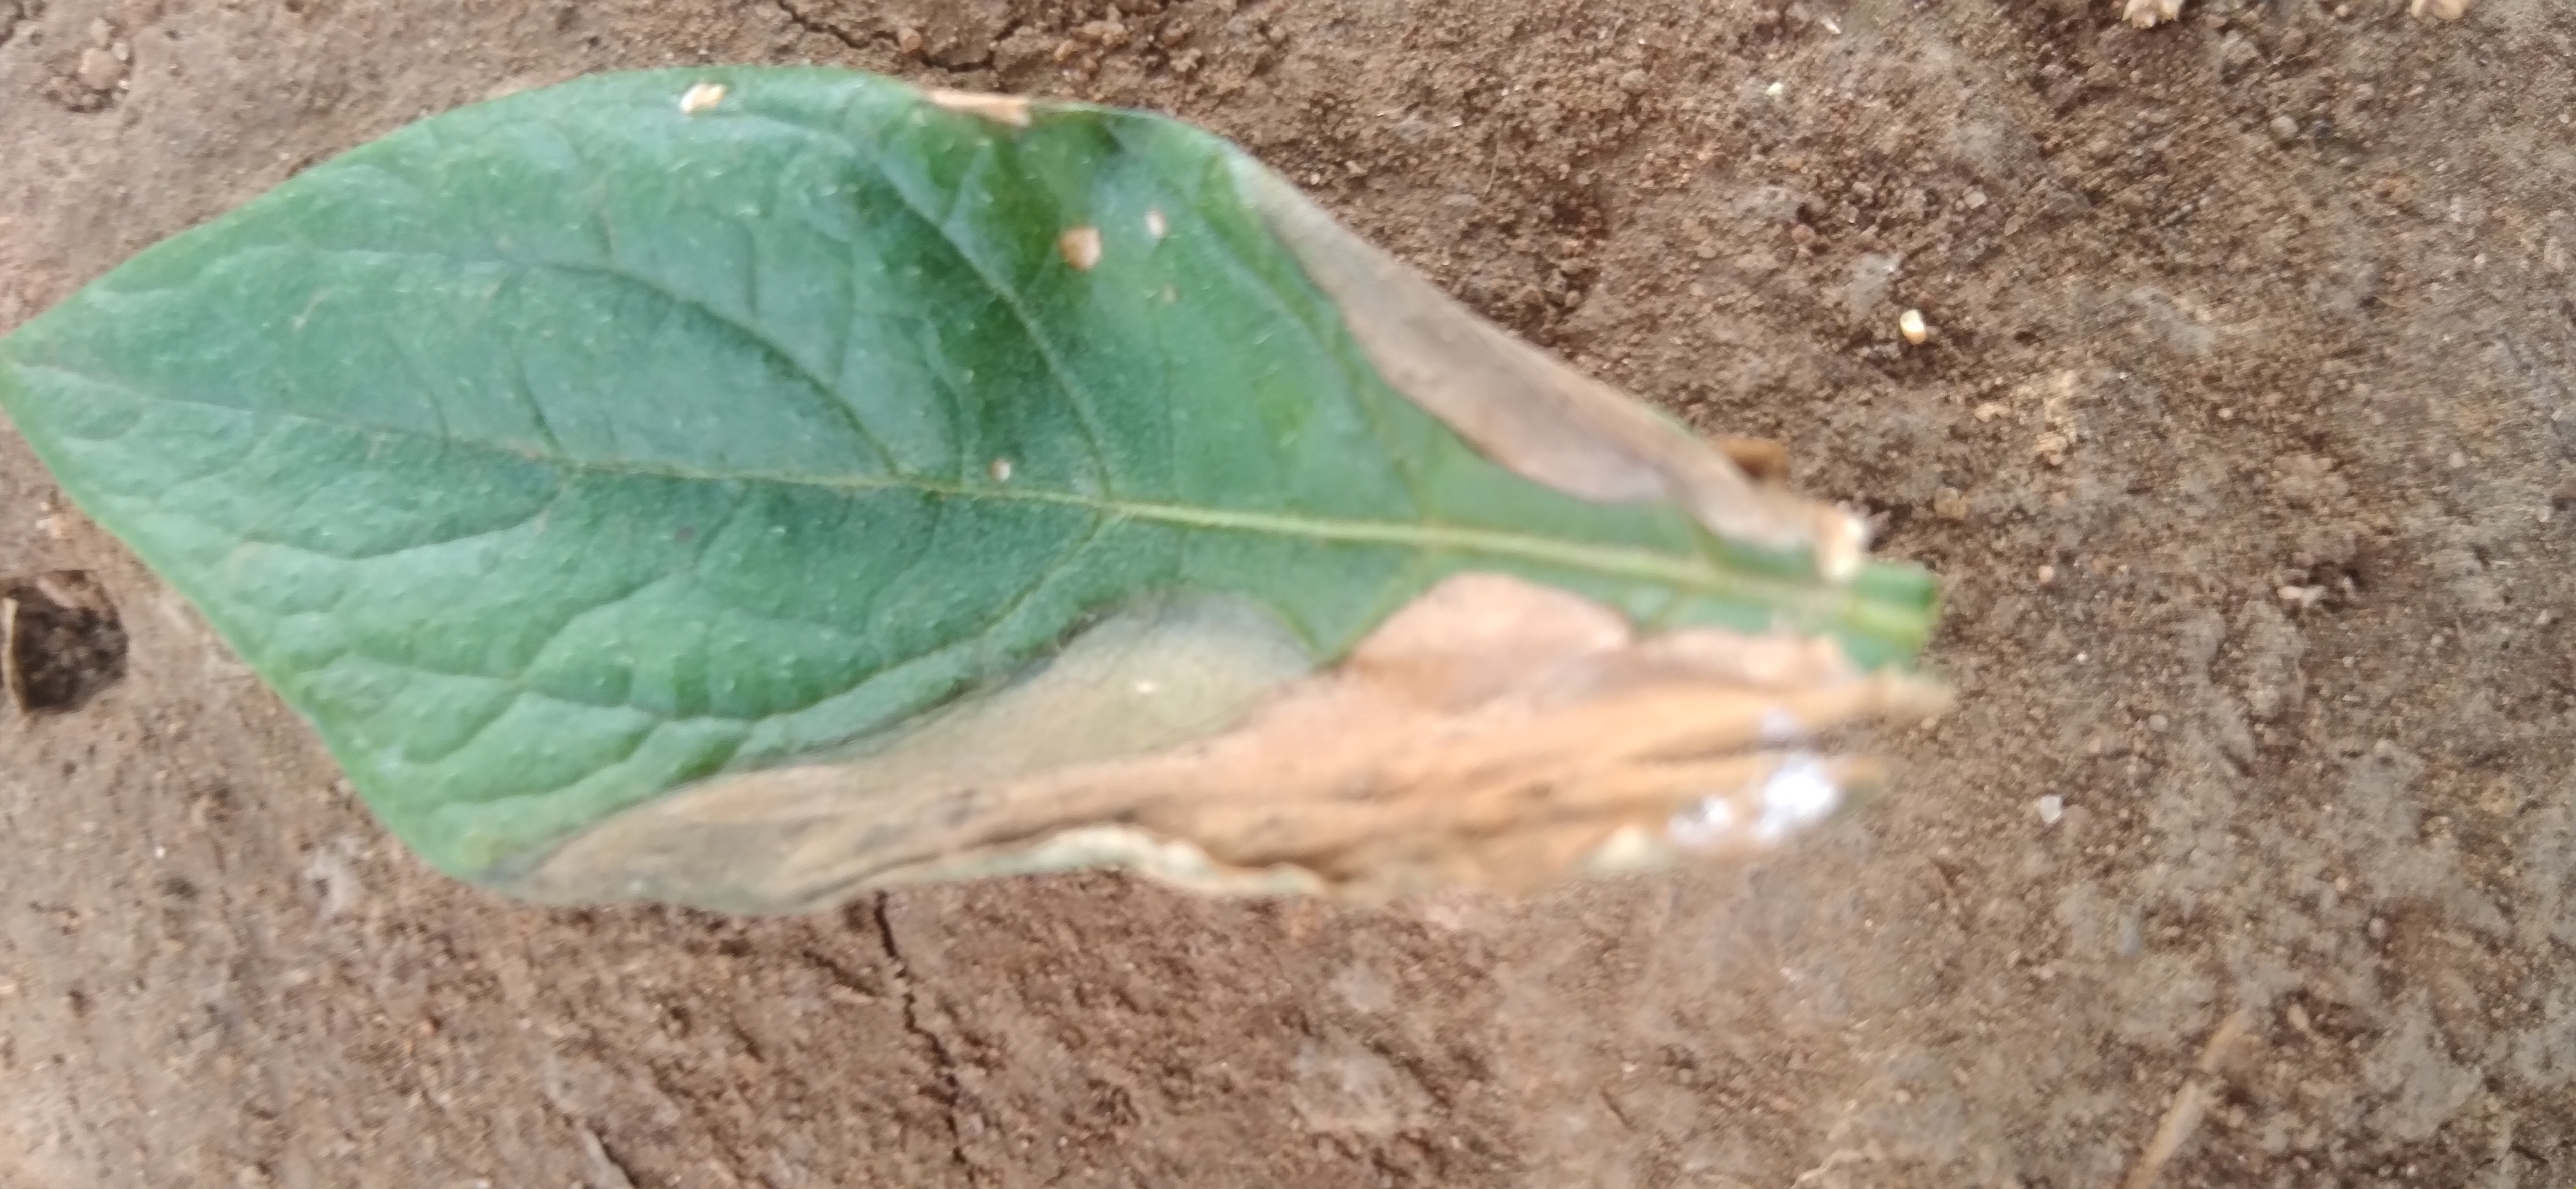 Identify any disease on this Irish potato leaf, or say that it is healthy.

early blight
